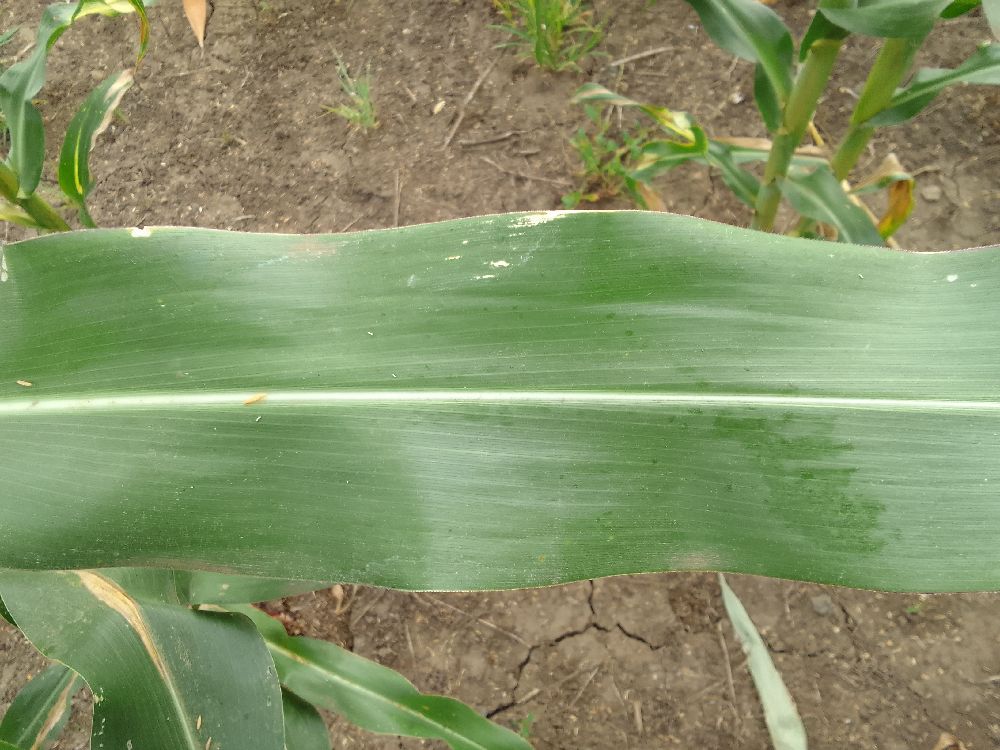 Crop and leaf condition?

maize, healthy
